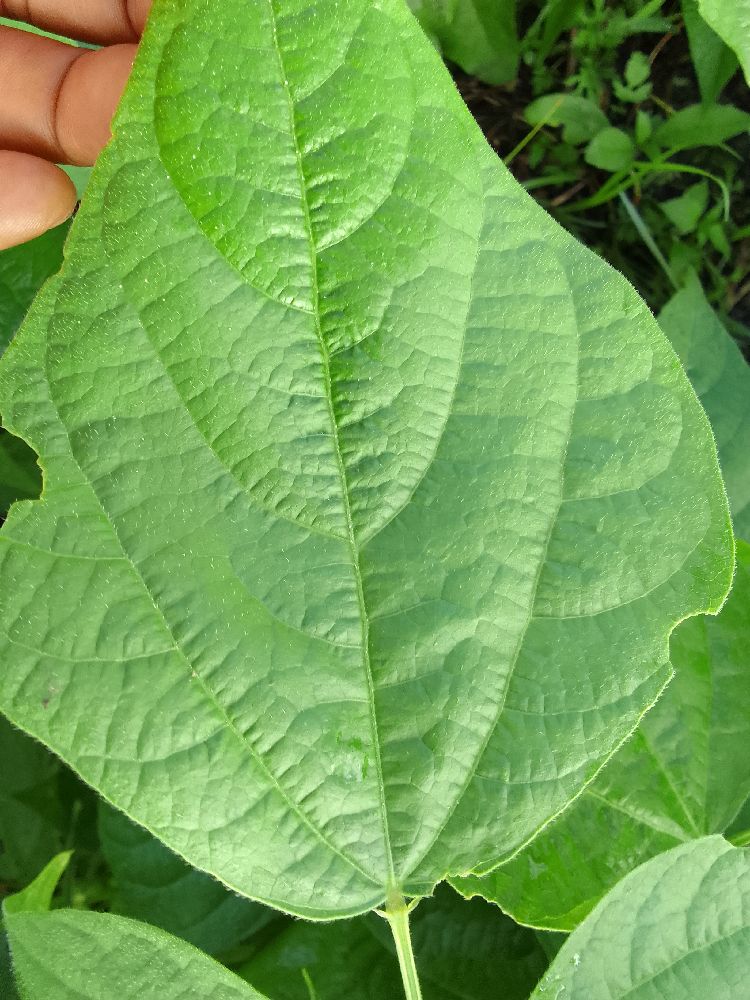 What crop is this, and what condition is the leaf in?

common bean, healthy
